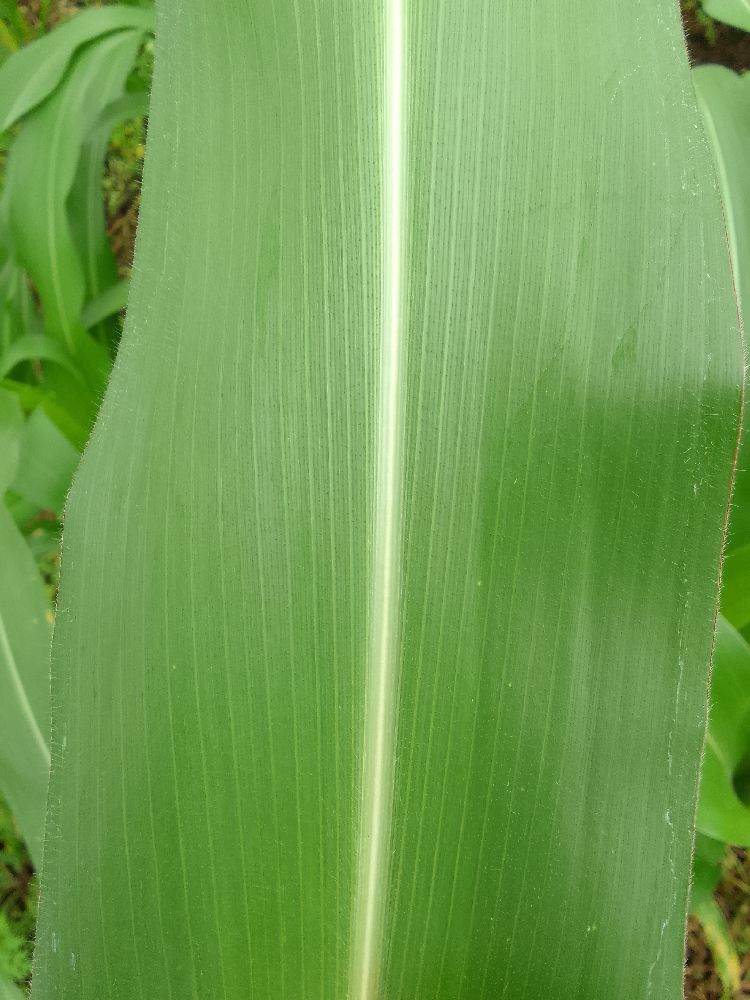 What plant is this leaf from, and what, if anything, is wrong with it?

maize, healthy
